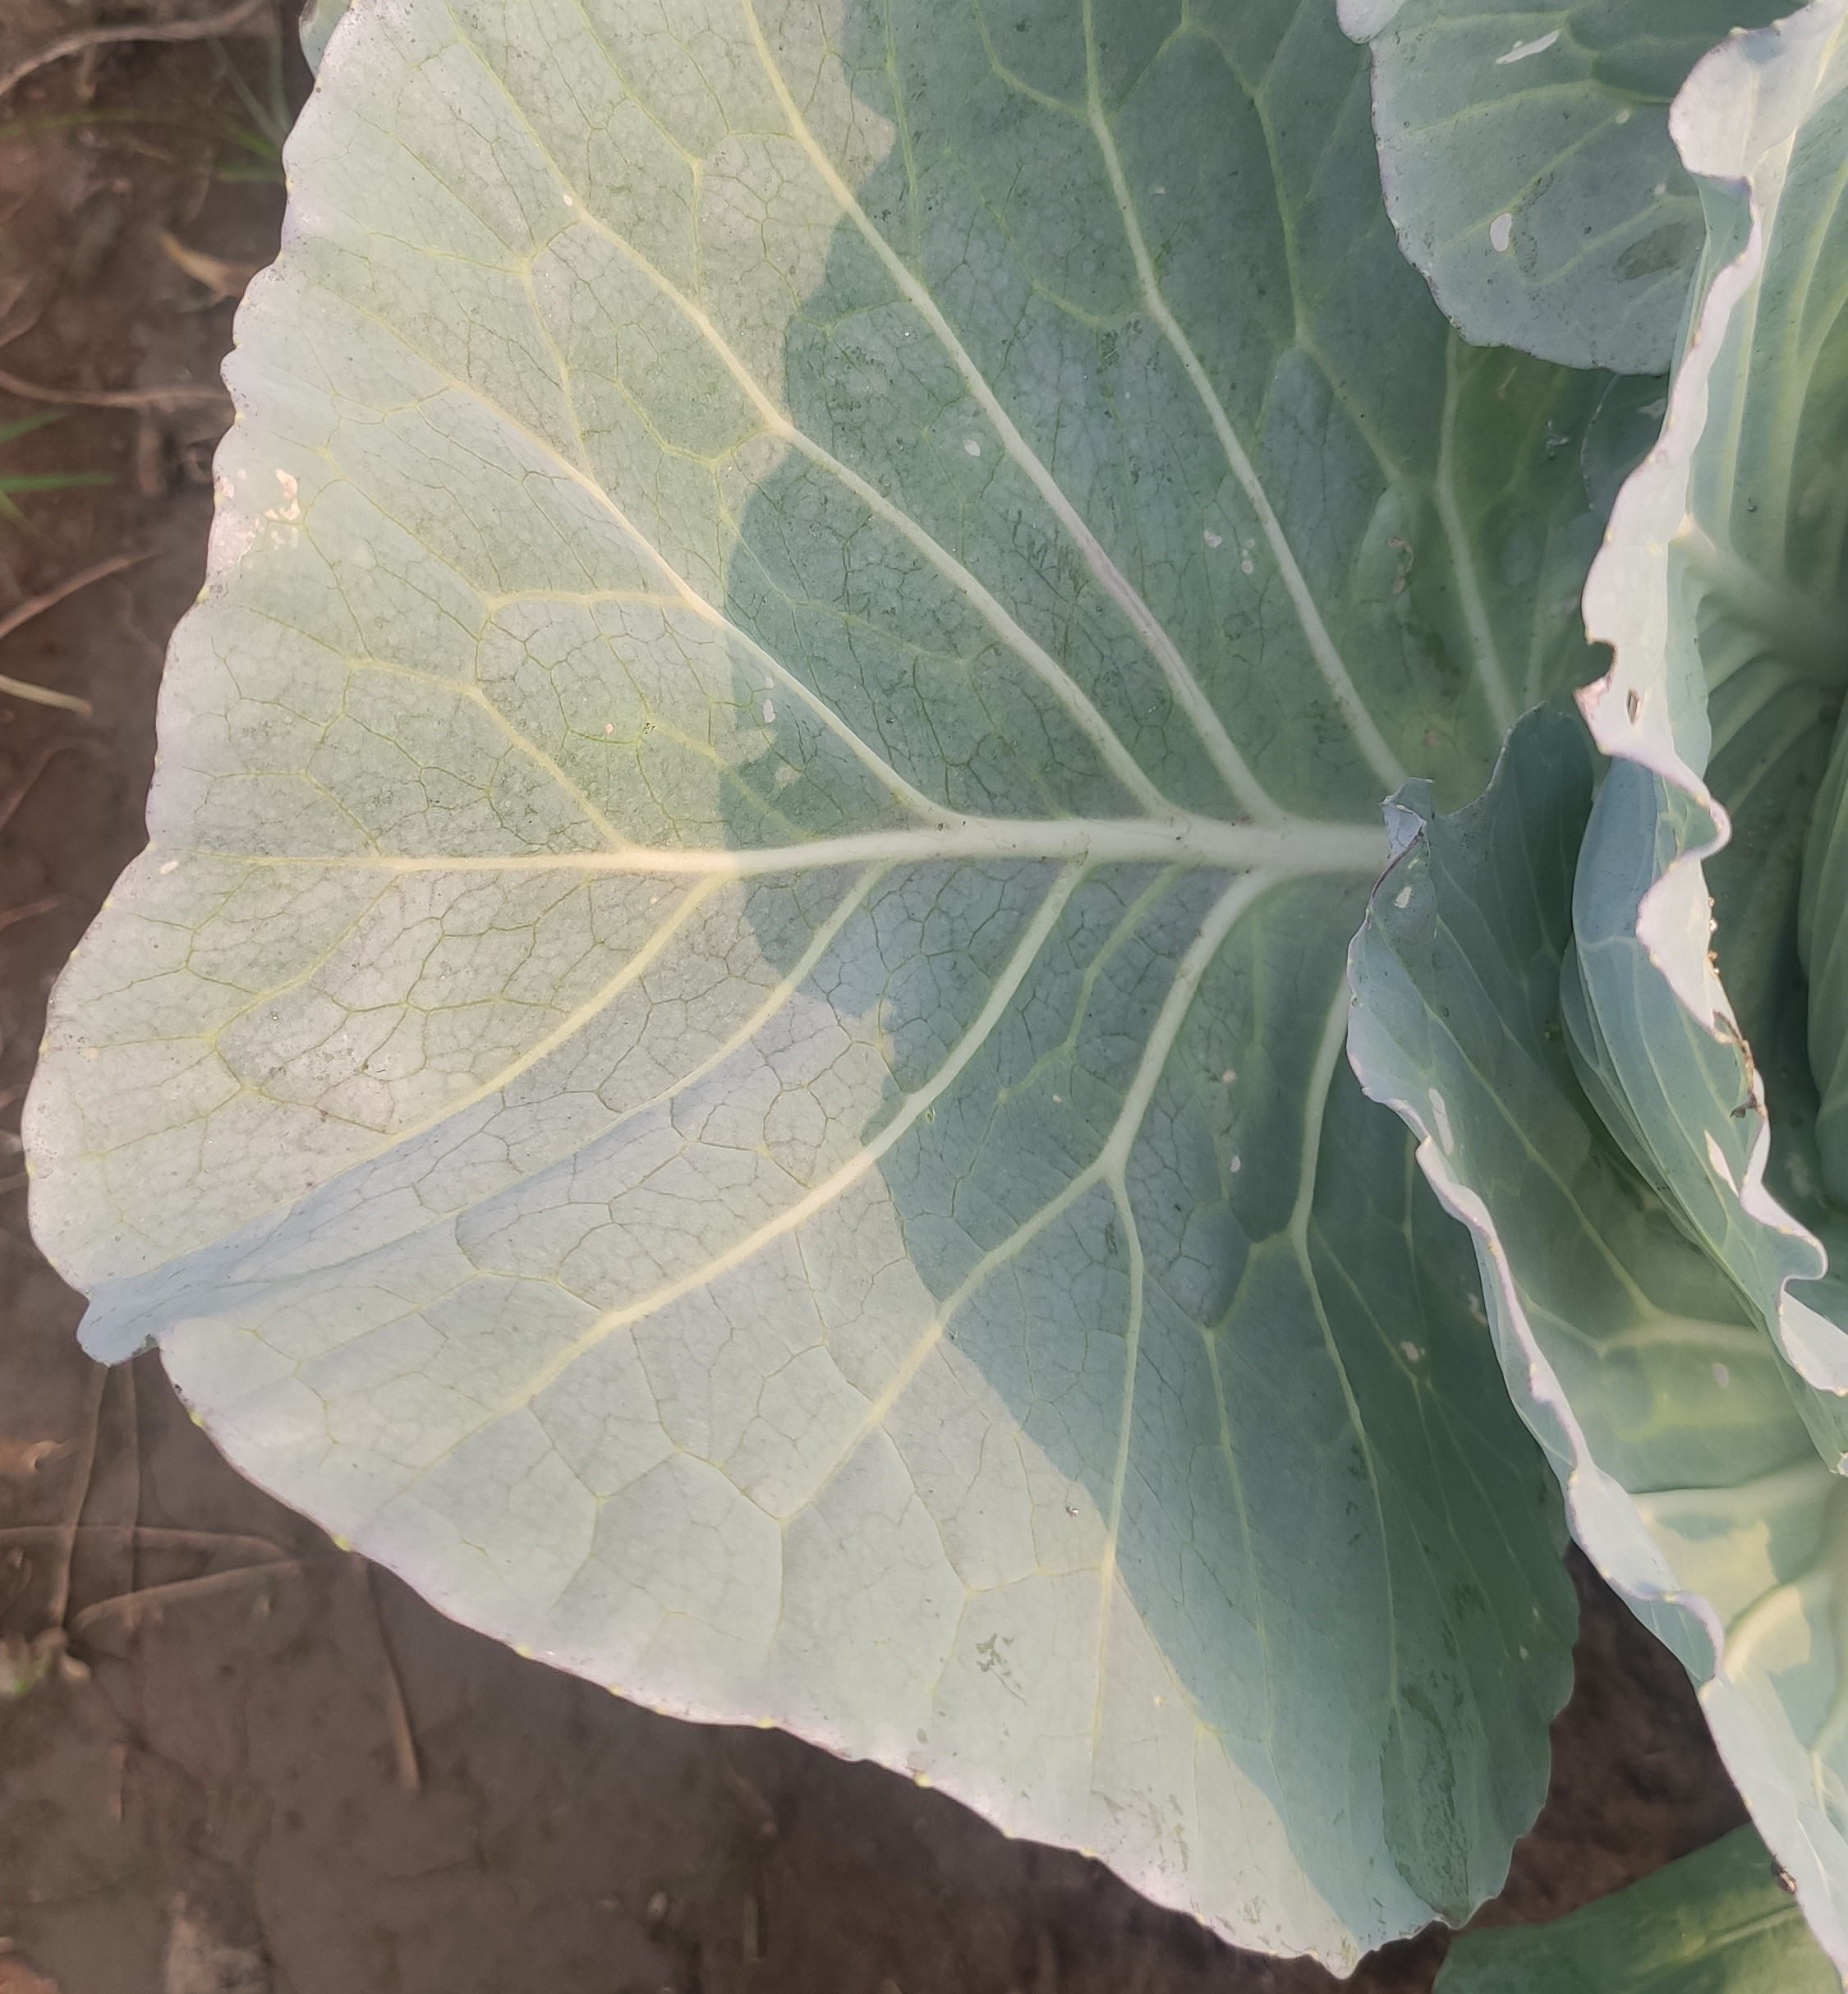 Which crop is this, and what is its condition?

cabbage, healthy
